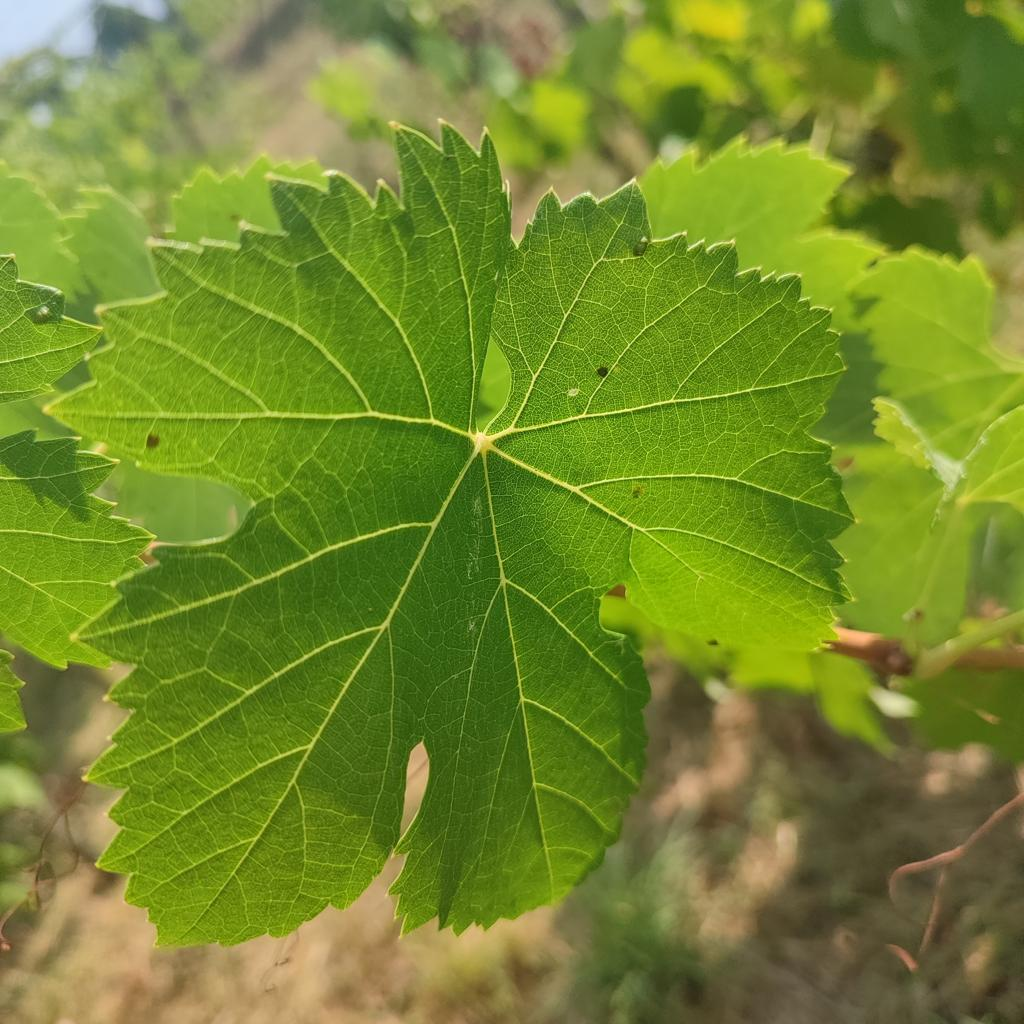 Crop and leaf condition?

grapevine, healthy
